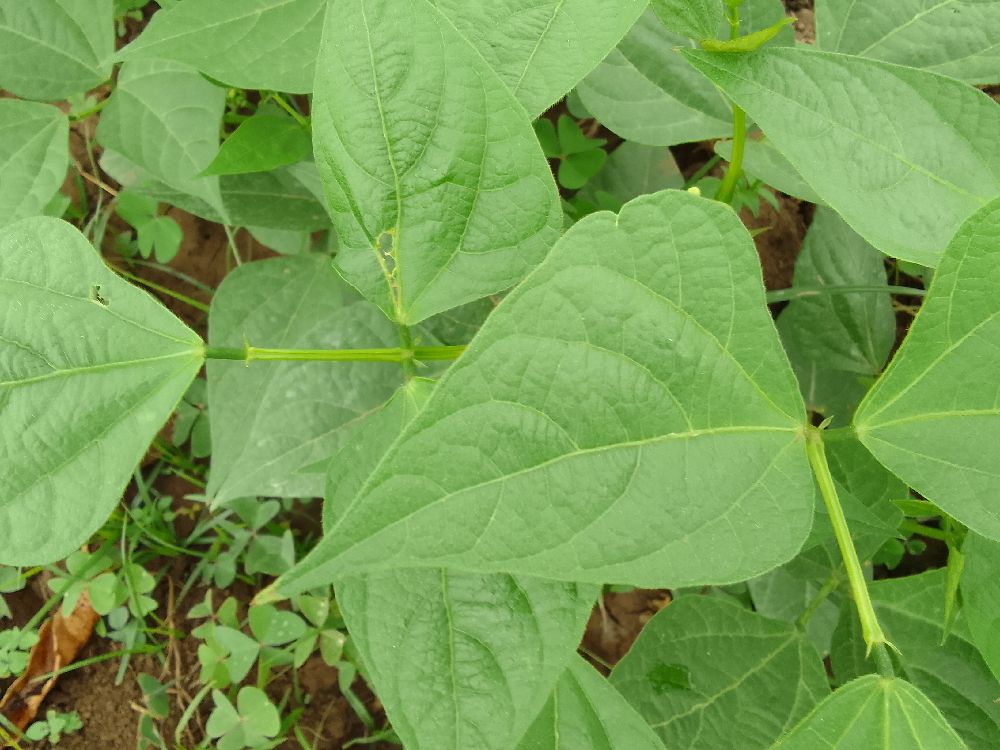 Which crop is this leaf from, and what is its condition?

common bean, healthy
